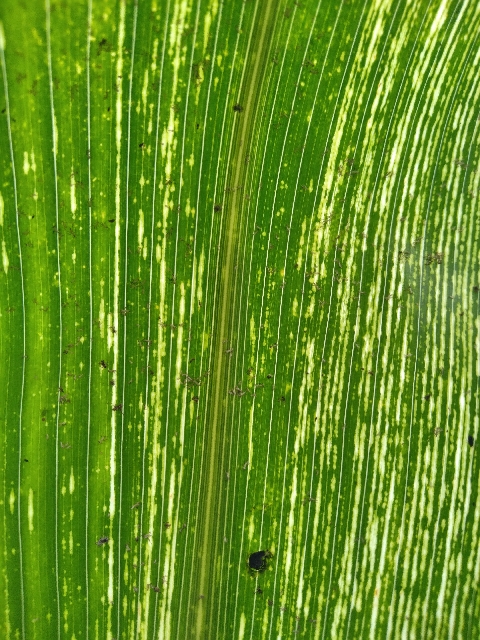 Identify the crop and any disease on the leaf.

maize, maize streak virus
